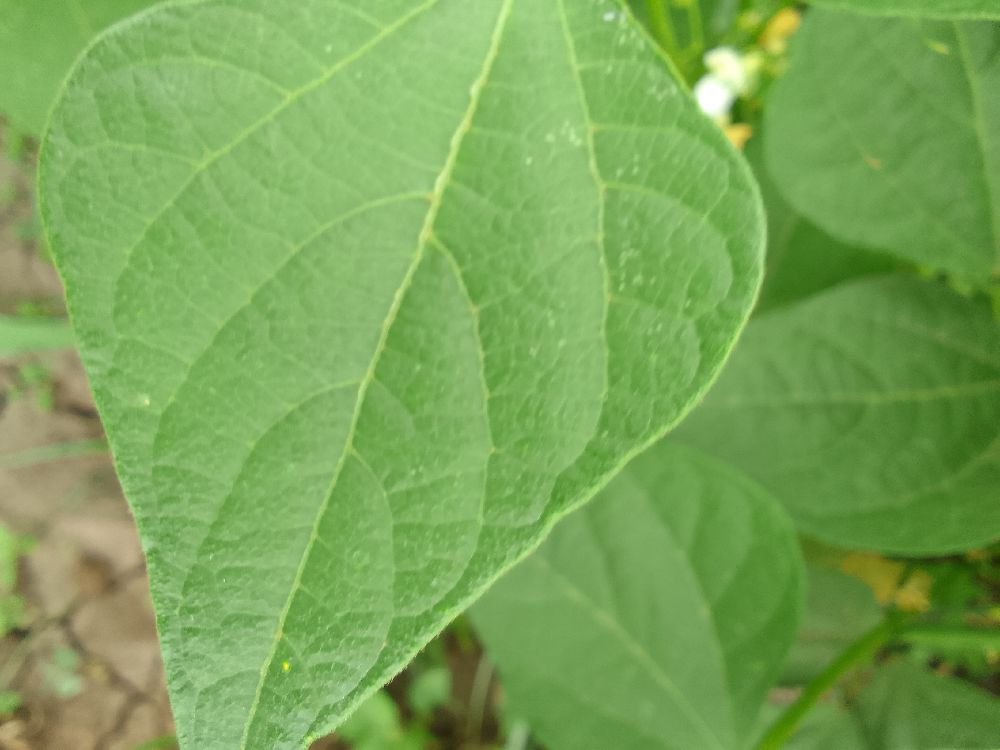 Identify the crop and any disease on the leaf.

common bean, healthy
